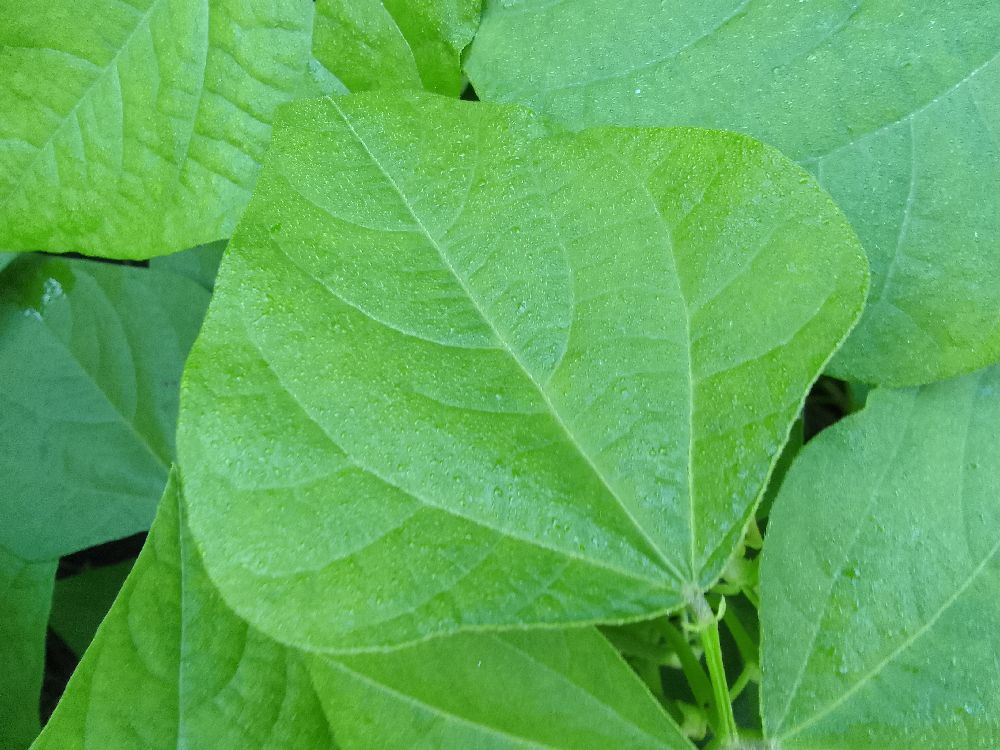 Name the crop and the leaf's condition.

common bean, healthy
